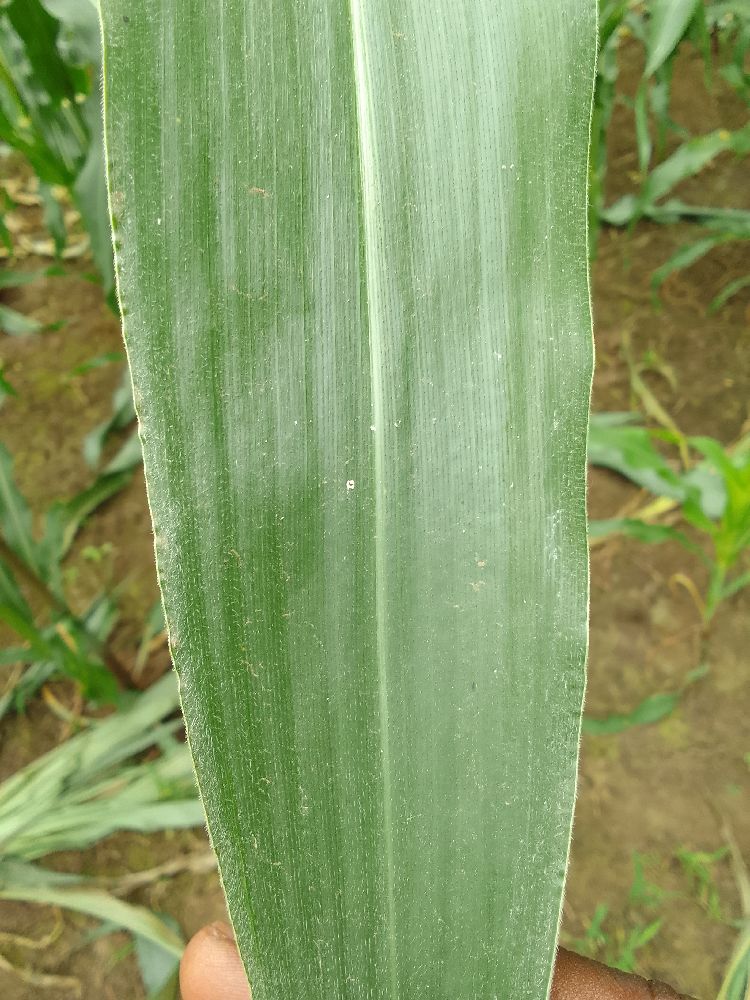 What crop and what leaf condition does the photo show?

maize, healthy
